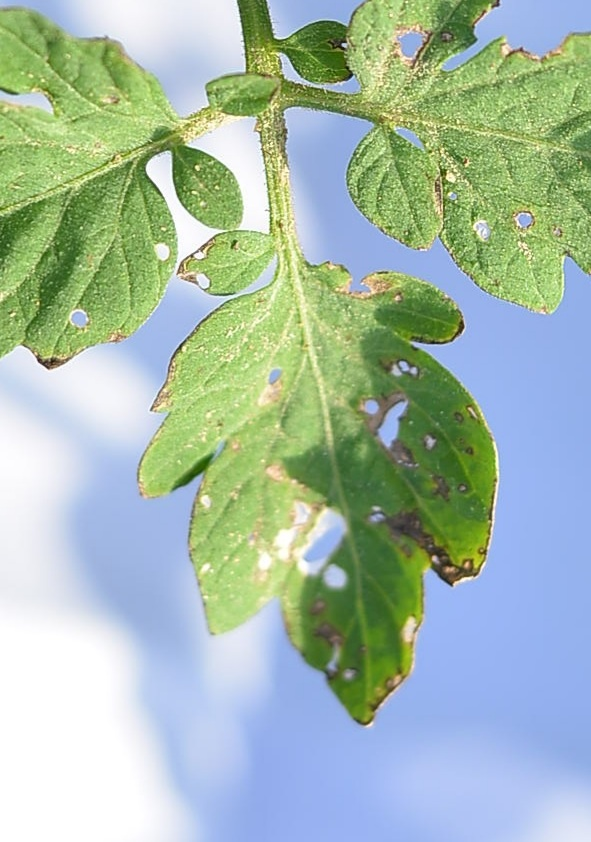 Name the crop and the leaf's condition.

tomato, infected
